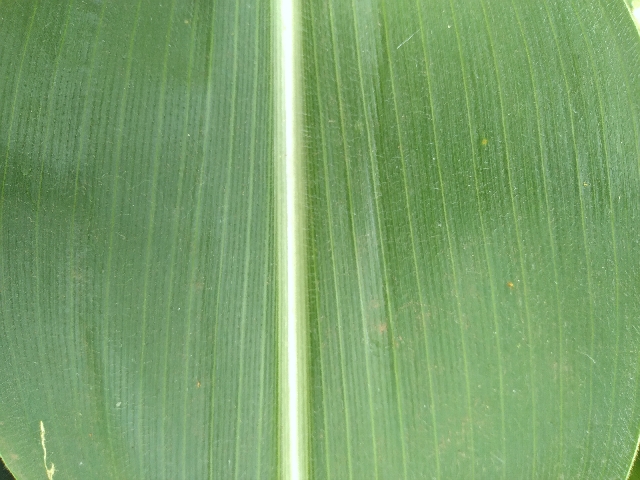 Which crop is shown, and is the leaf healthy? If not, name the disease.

maize, healthy
